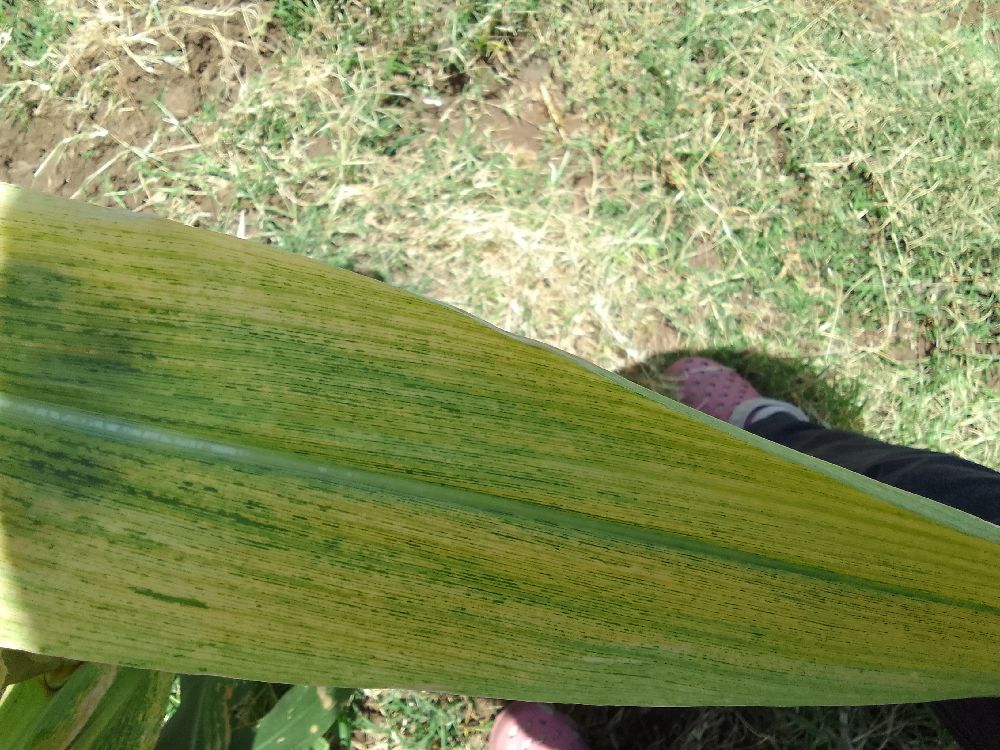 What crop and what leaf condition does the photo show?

maize, maize lethal necrosis
